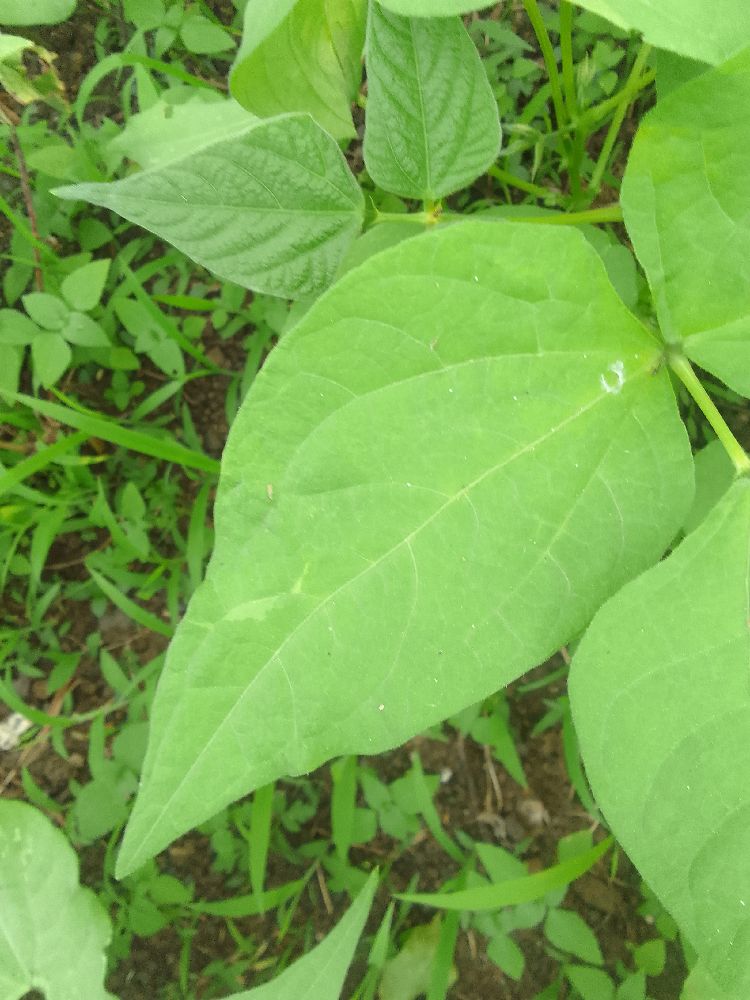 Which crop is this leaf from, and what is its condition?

common bean, healthy
